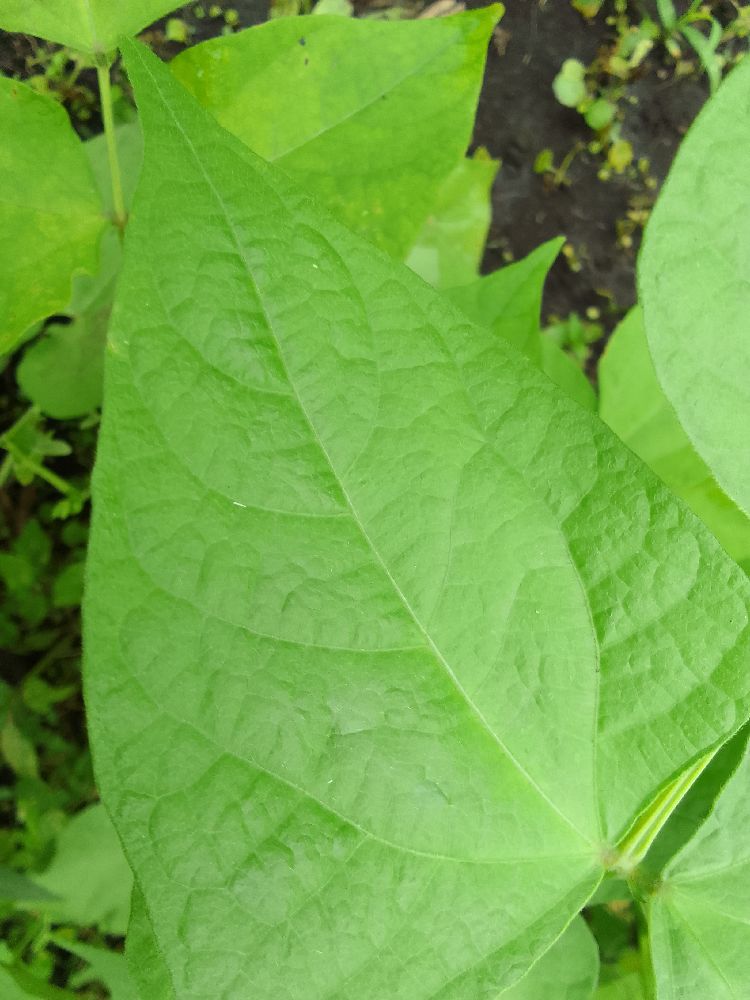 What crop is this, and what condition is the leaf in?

common bean, healthy
